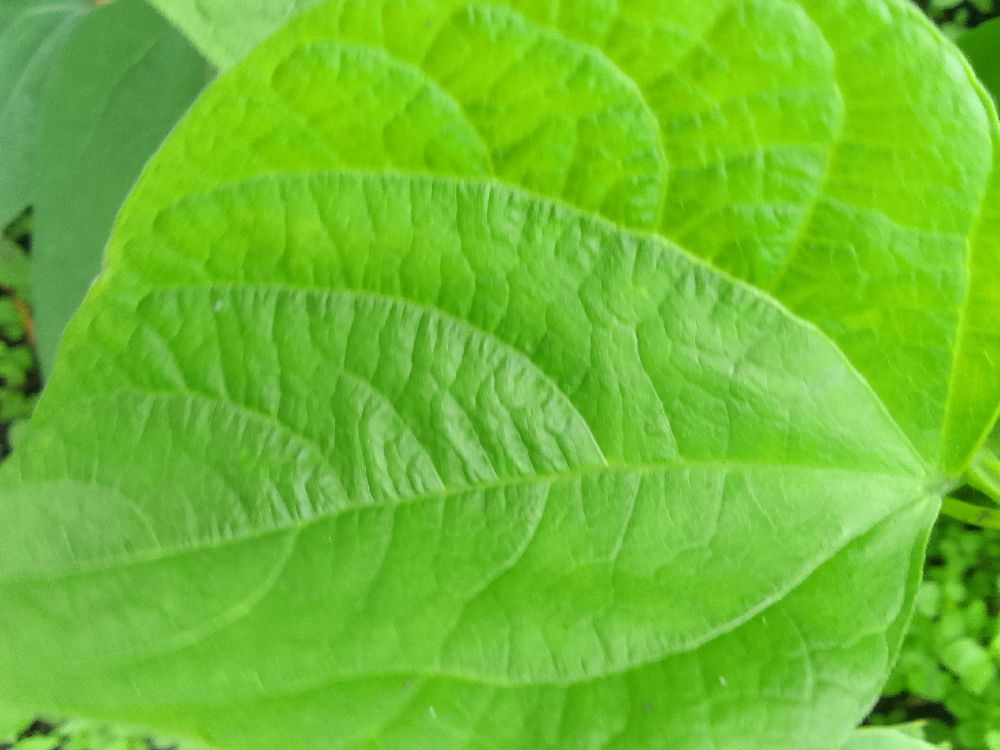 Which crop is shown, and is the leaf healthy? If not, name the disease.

common bean, healthy
